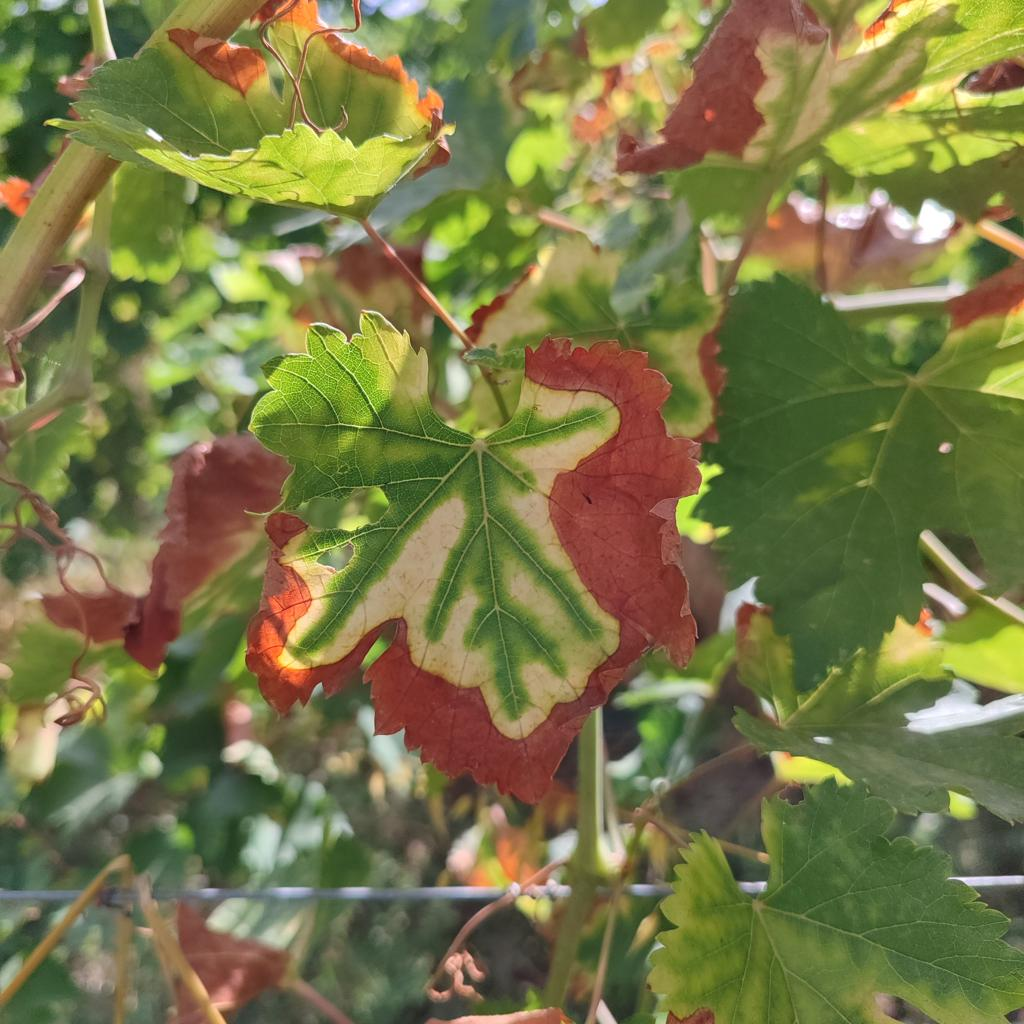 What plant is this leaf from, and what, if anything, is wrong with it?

grapevine, esca complex
